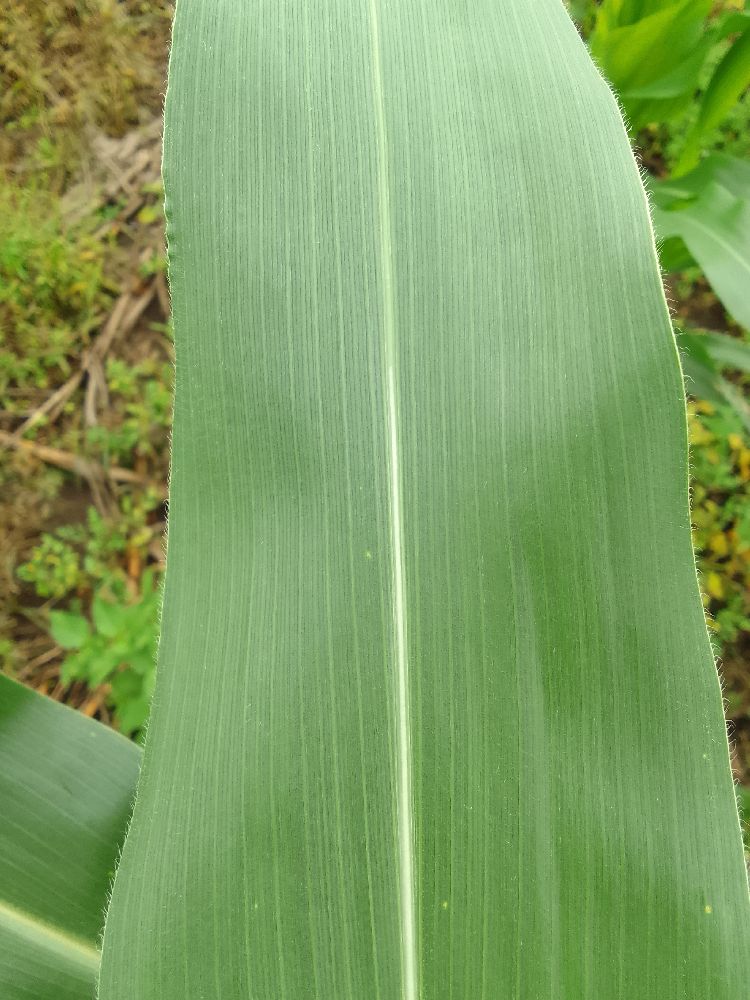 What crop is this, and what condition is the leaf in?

maize, healthy
